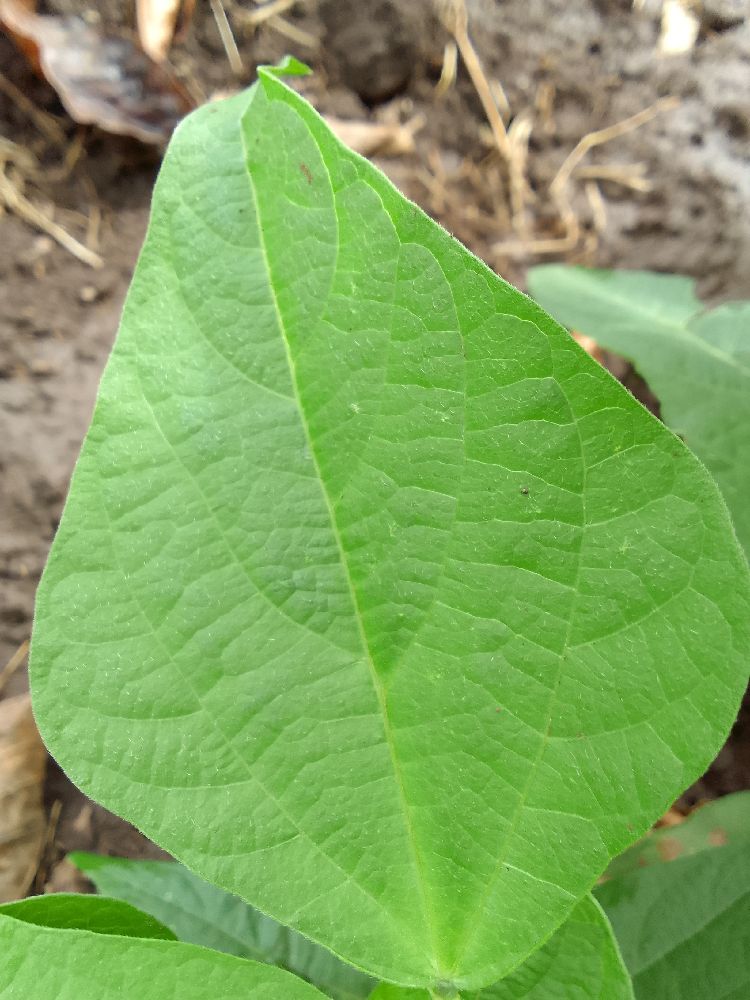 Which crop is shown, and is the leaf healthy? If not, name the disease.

common bean, healthy
